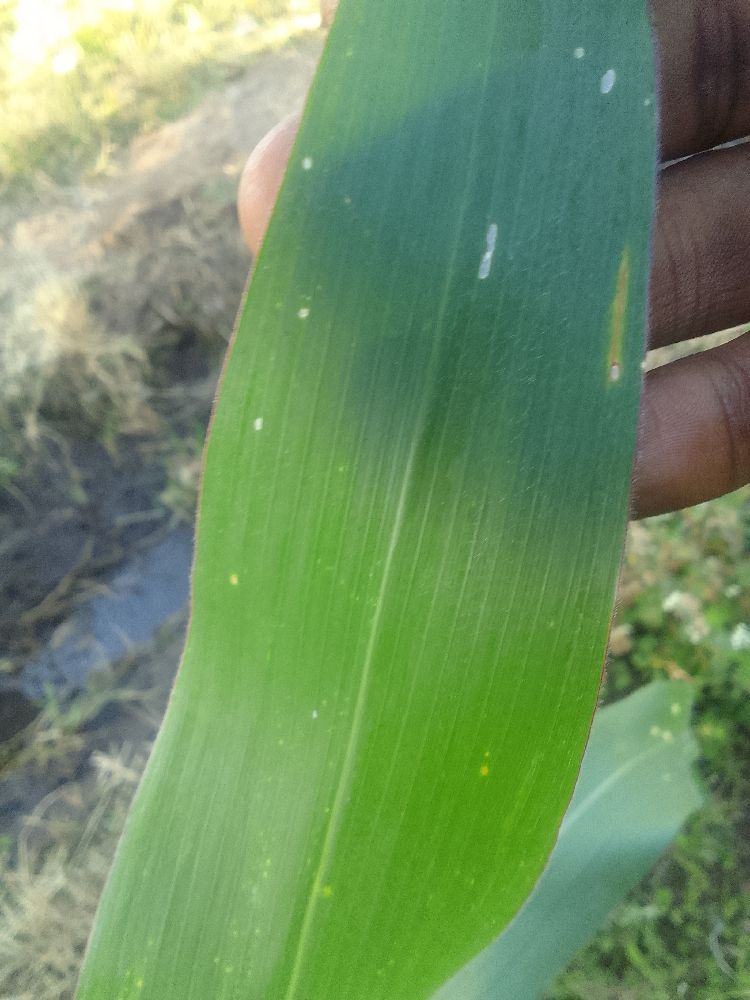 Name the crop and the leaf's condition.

maize, healthy
